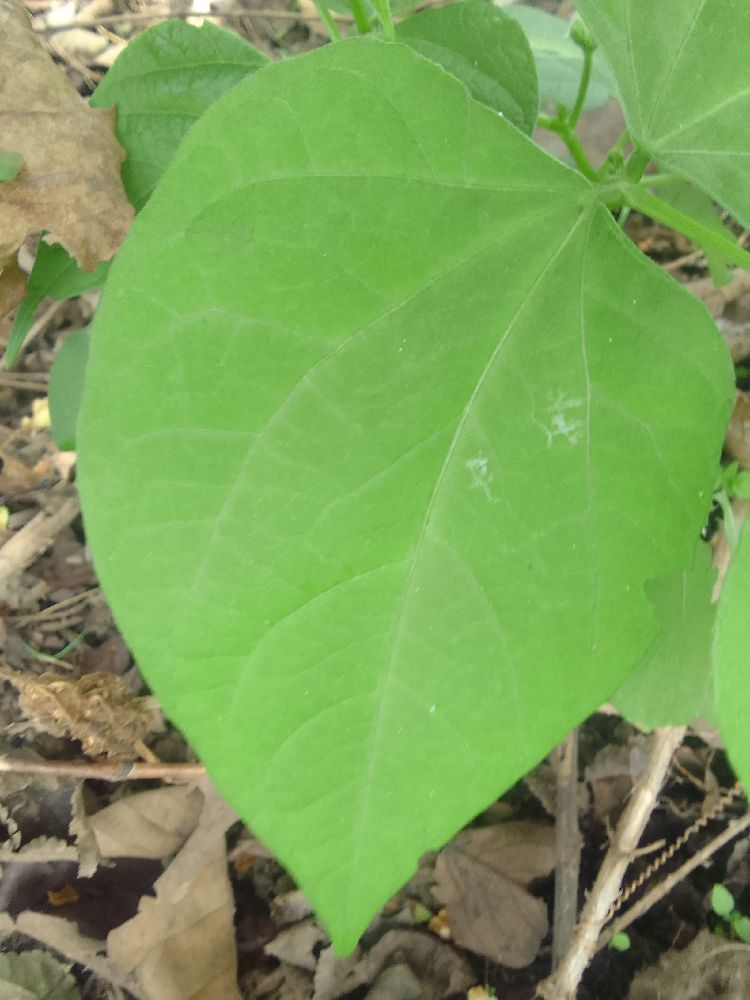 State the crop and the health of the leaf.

common bean, healthy
